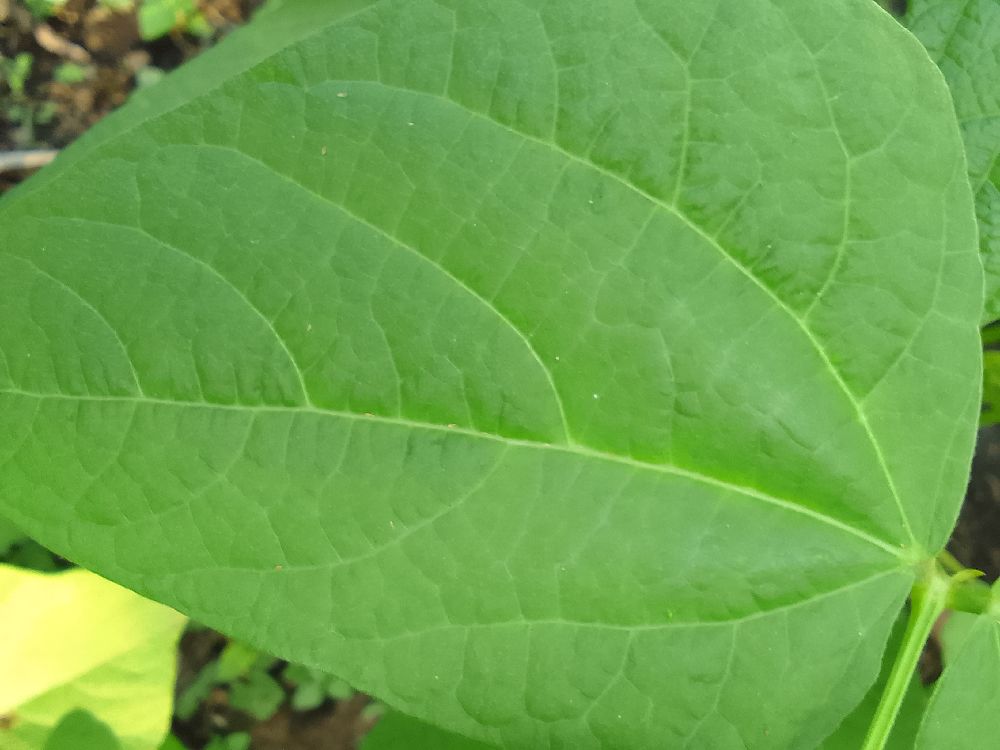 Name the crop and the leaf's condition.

common bean, healthy
